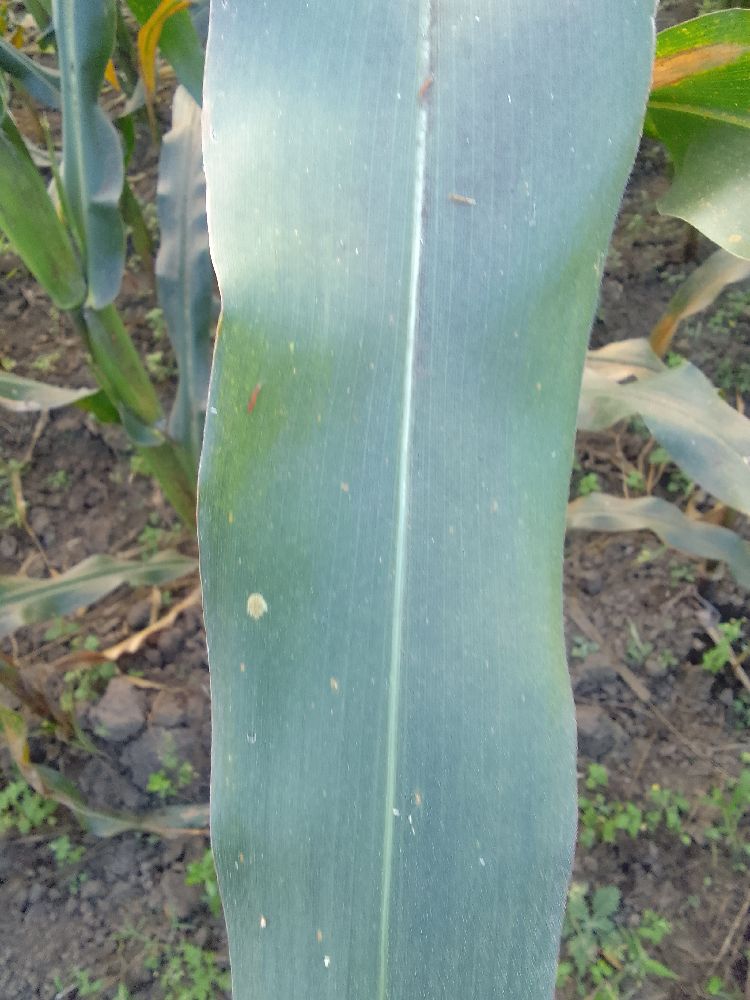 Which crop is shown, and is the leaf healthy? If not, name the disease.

maize, healthy
